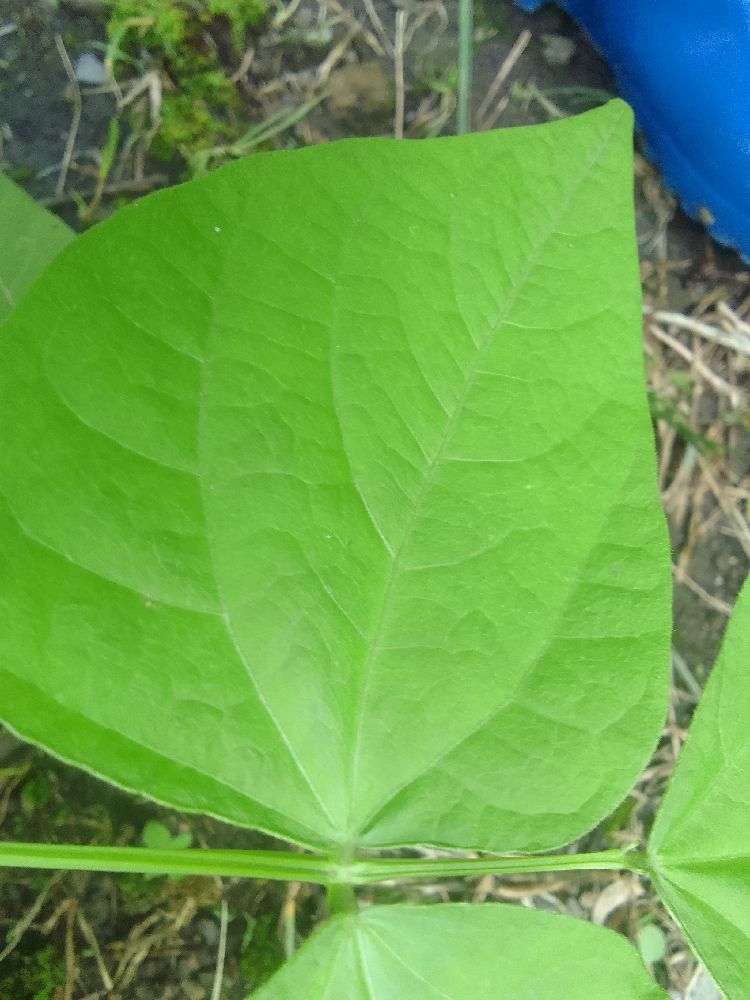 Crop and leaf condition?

common bean, healthy
